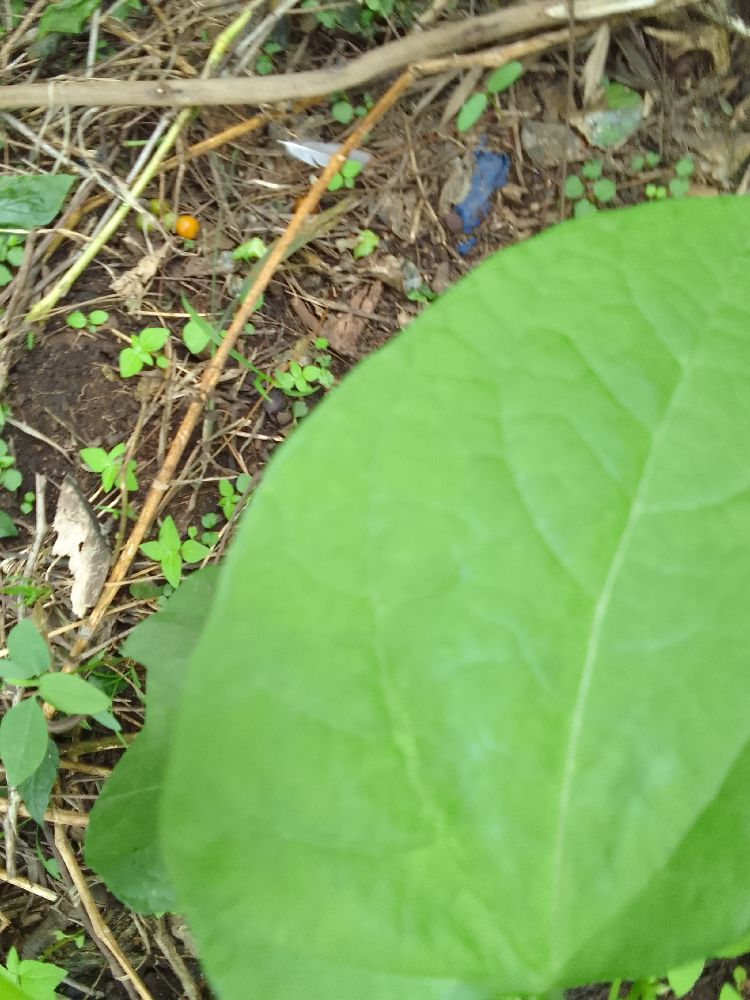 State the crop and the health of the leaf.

common bean, healthy
